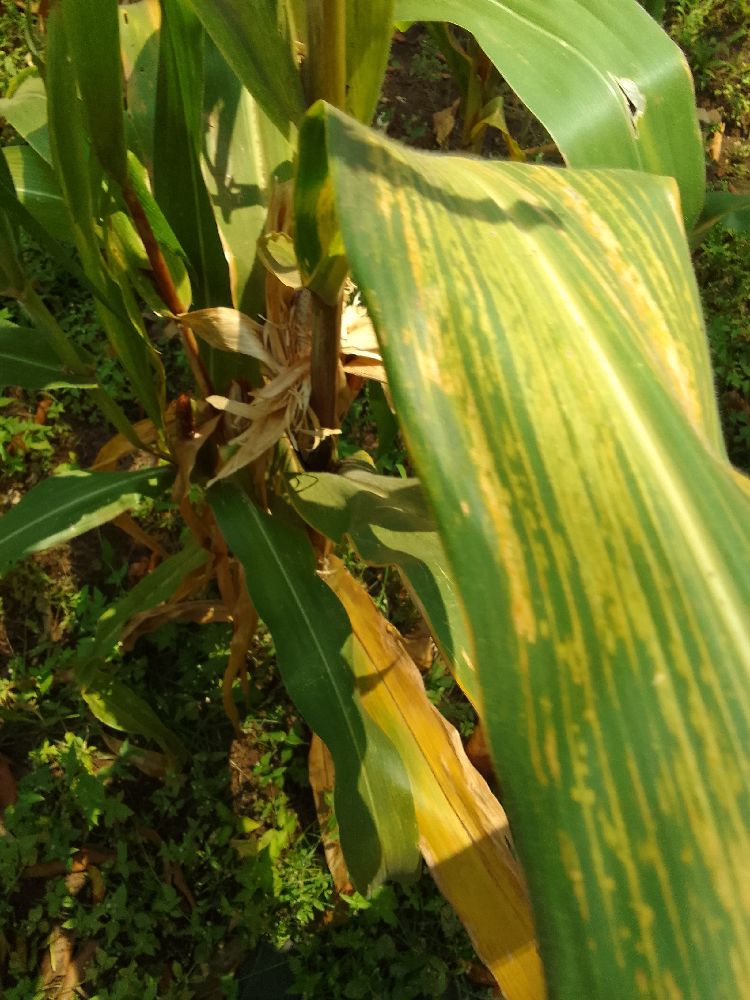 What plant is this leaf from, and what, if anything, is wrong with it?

maize, maize lethal necrosis
